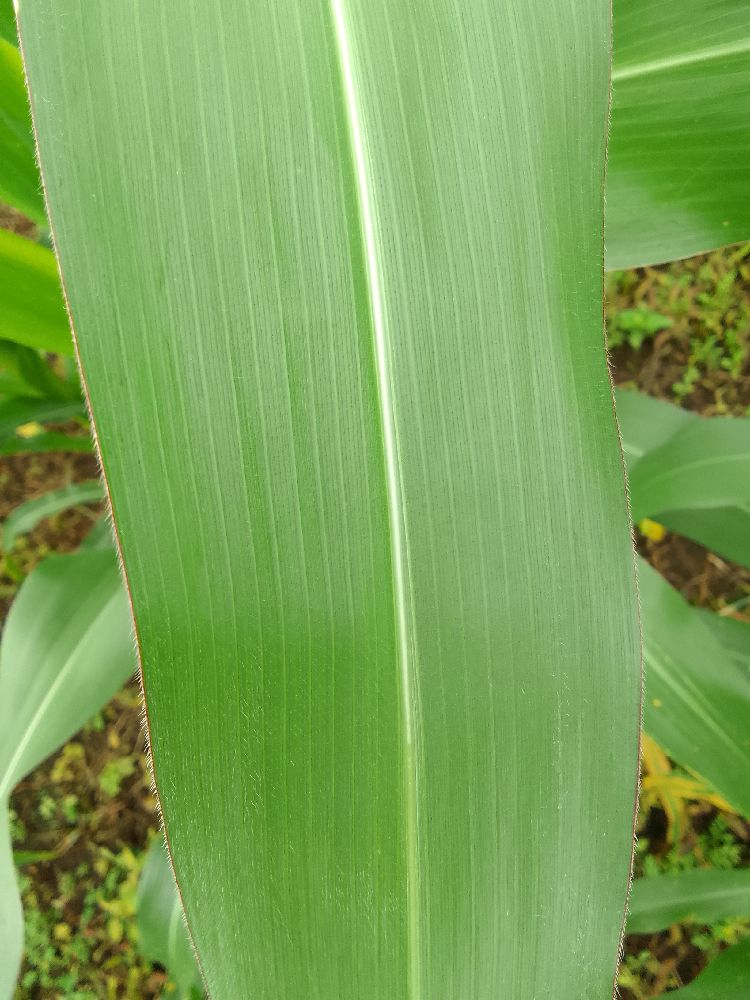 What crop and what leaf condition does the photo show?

maize, healthy
